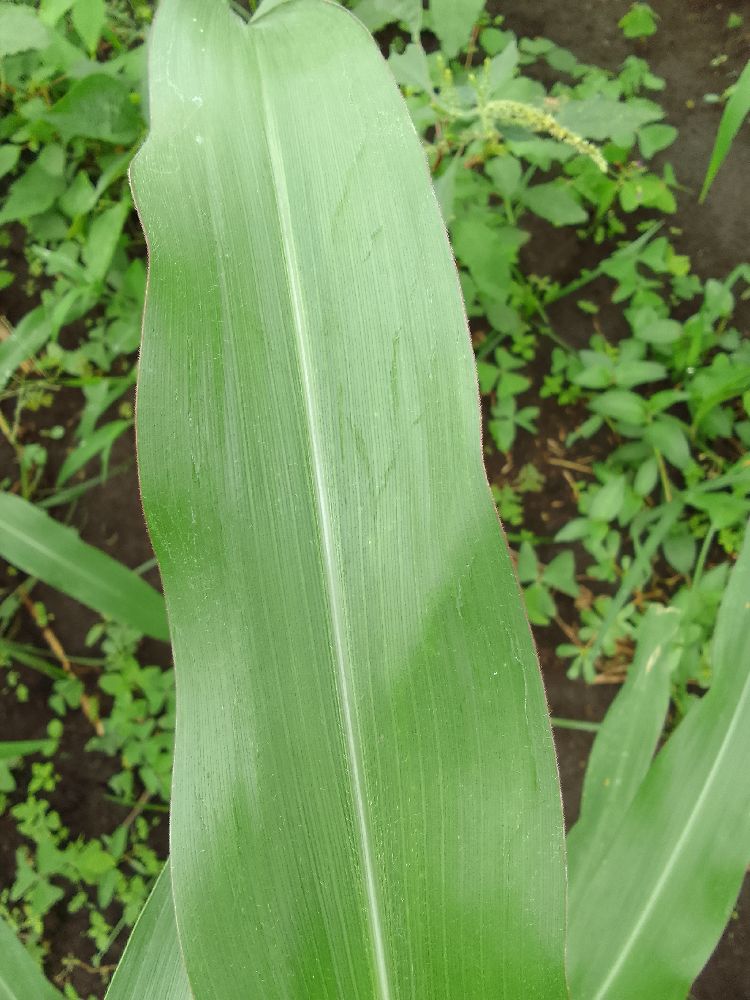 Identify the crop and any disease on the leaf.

maize, healthy
